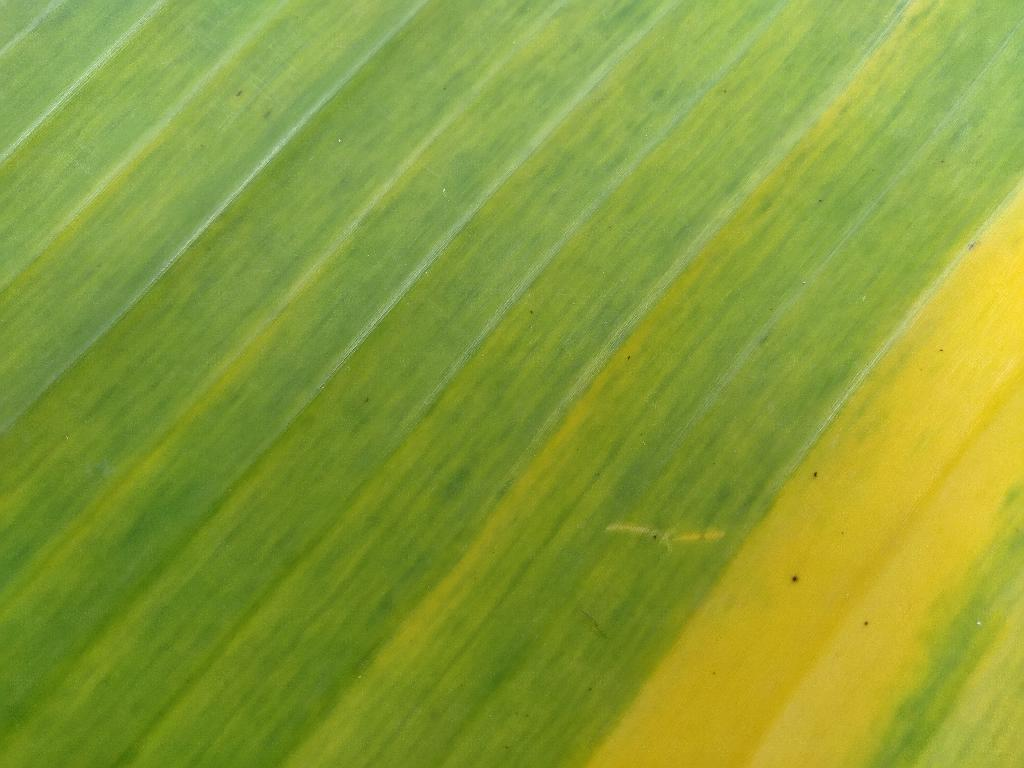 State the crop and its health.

banana, fusarium wilt race 1
